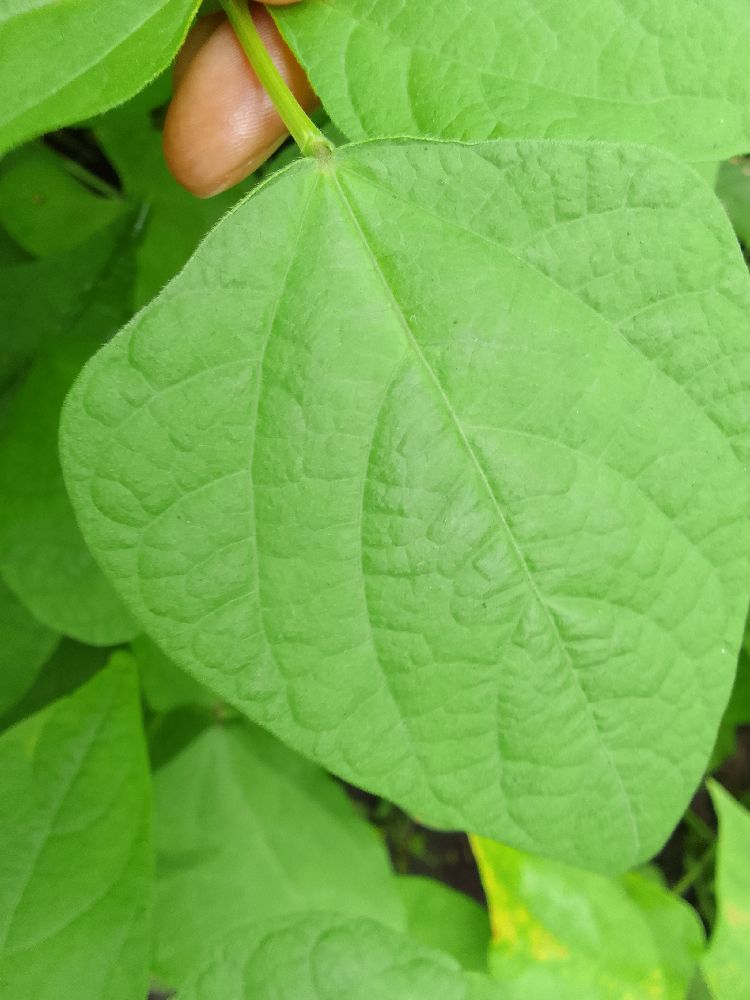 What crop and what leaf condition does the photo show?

common bean, healthy
